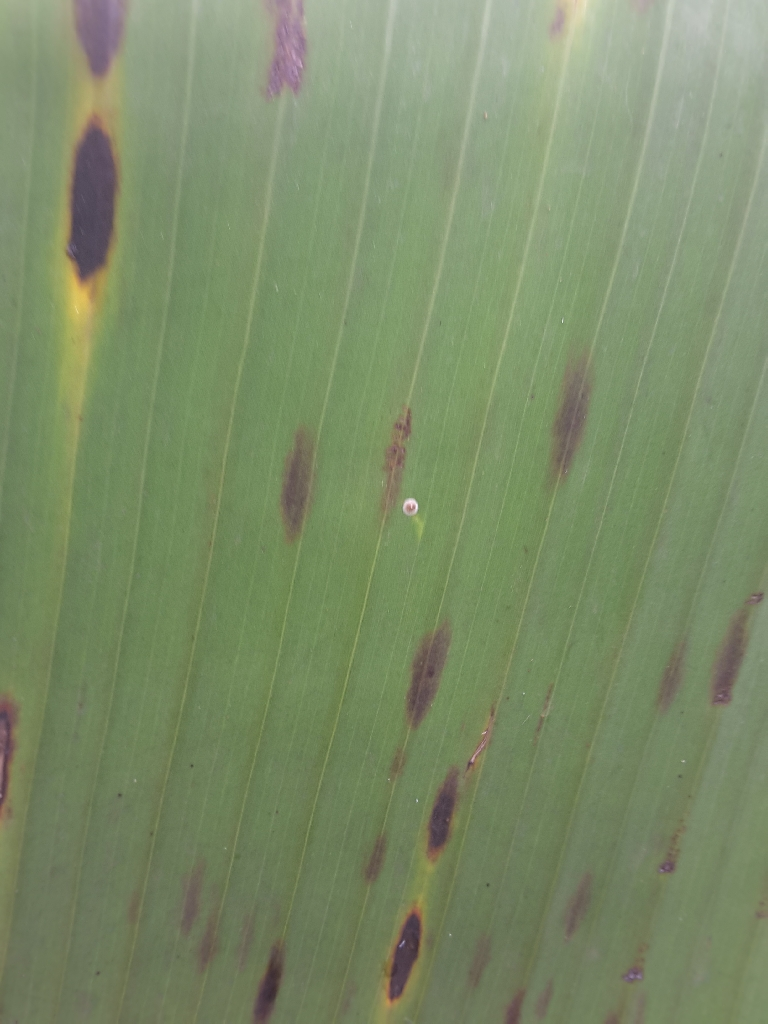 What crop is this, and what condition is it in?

banana, black sigatoka
